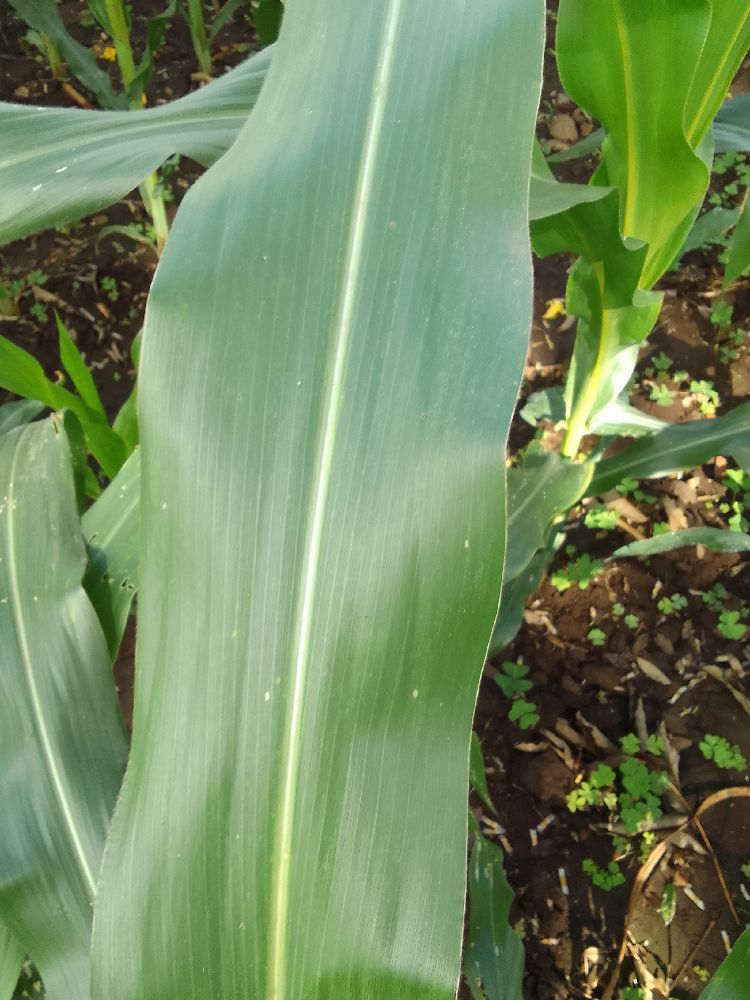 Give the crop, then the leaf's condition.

maize, healthy
